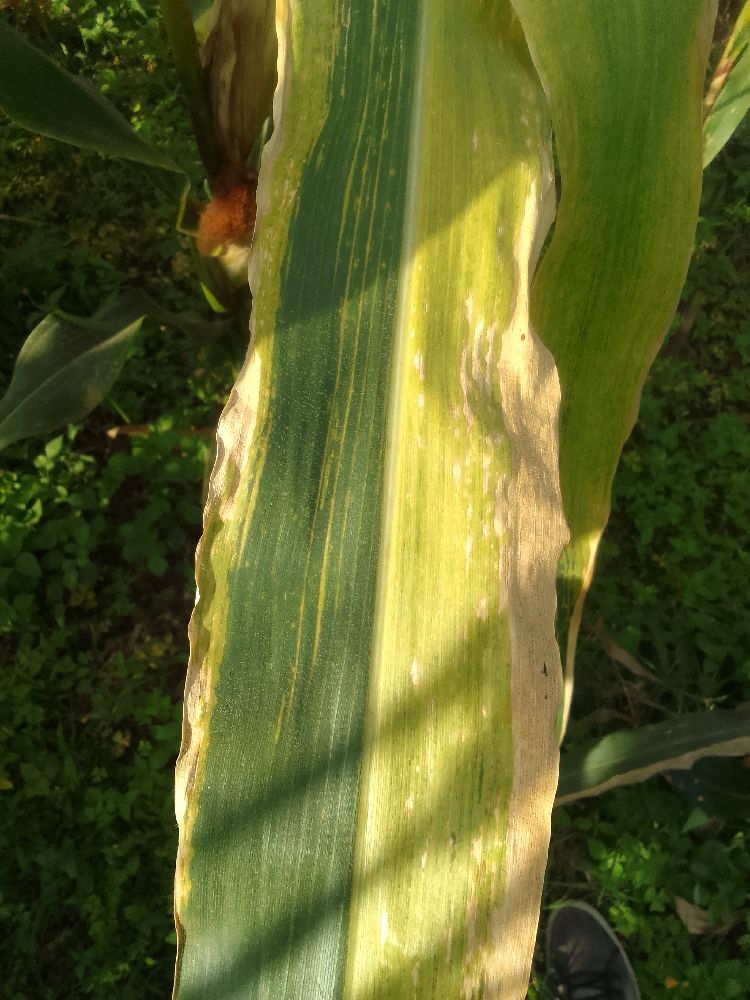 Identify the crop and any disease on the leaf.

maize, maize lethal necrosis
